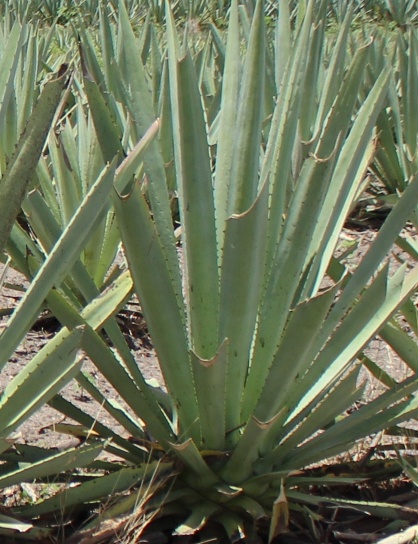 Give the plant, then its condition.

agave, healthy
